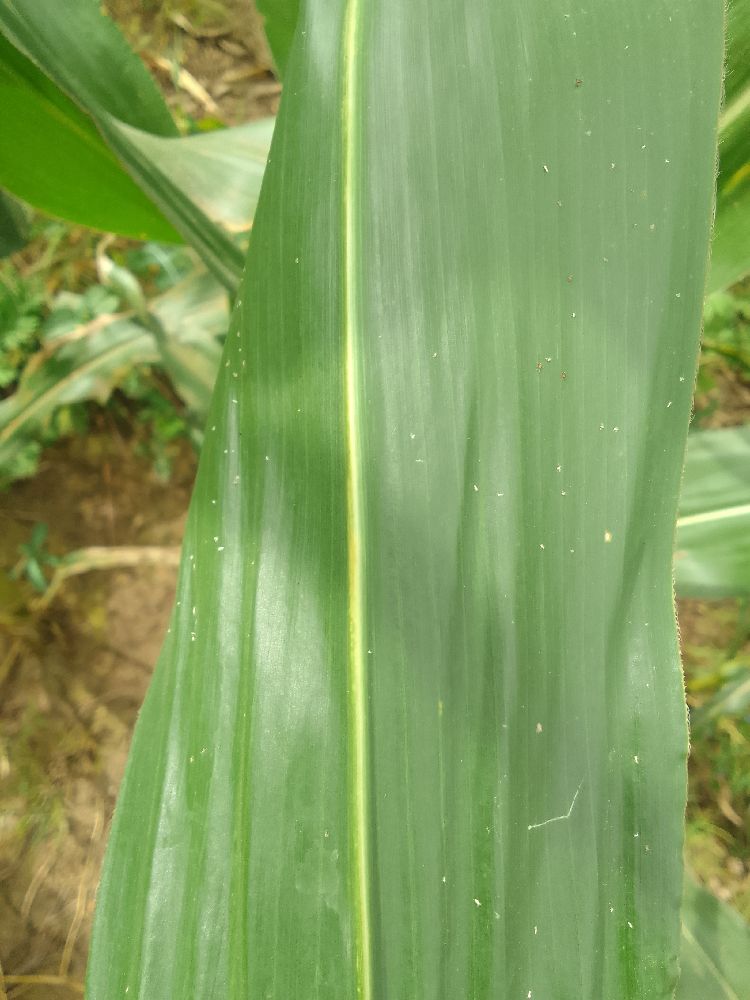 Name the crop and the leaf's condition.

maize, healthy
